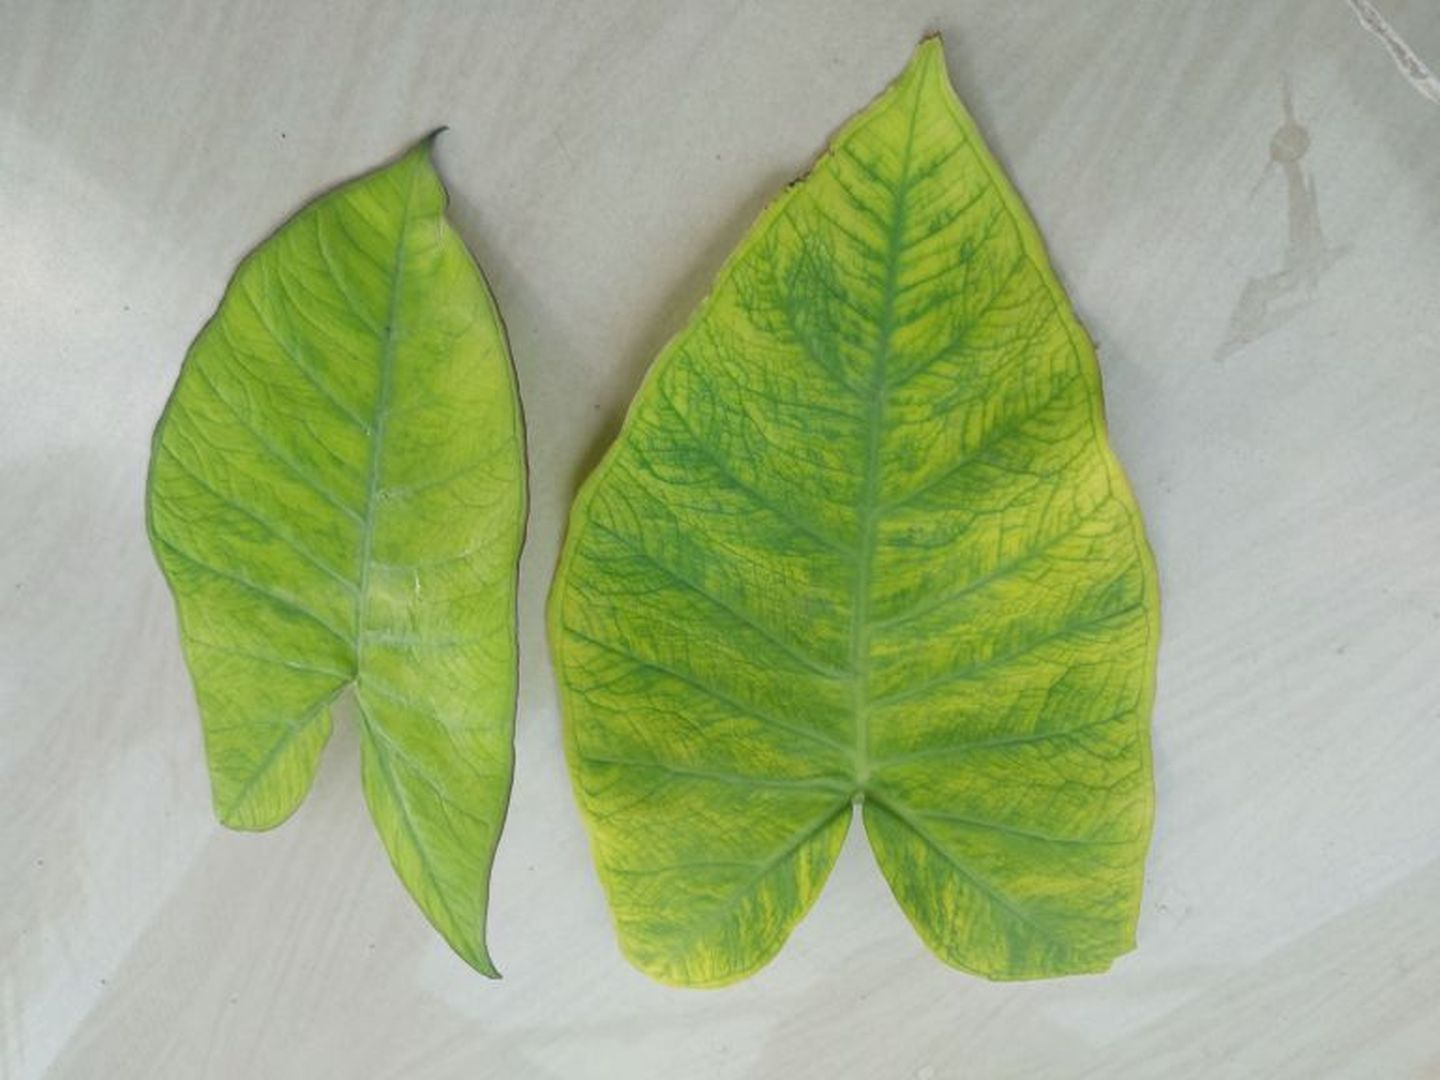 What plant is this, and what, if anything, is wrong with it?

taro, mosaic
